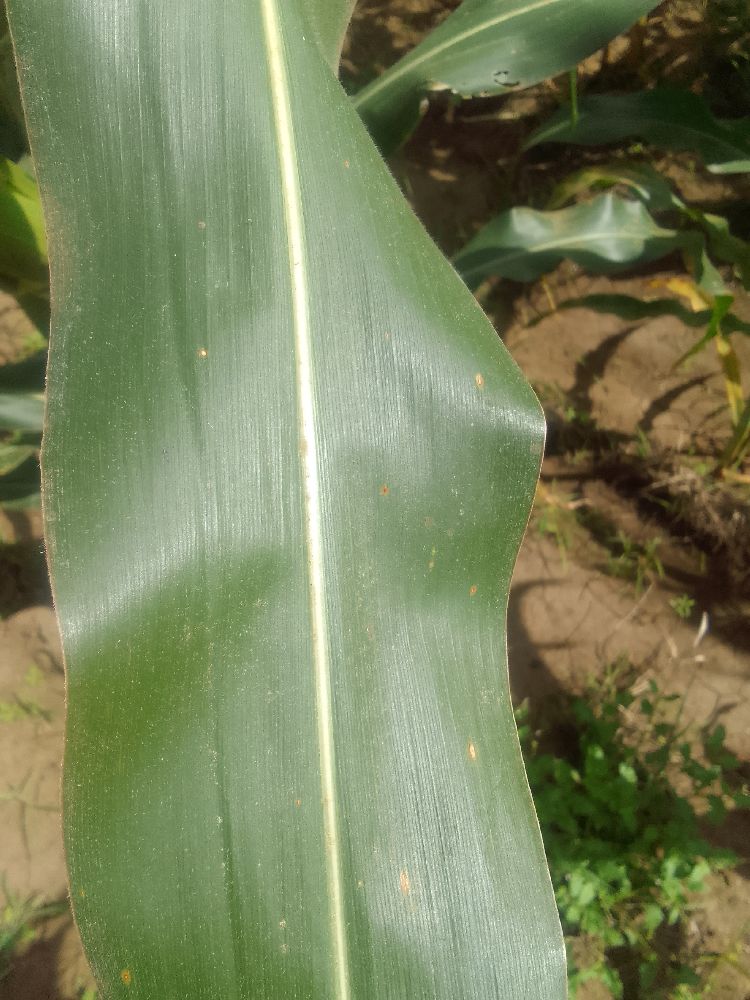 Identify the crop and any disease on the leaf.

maize, healthy
